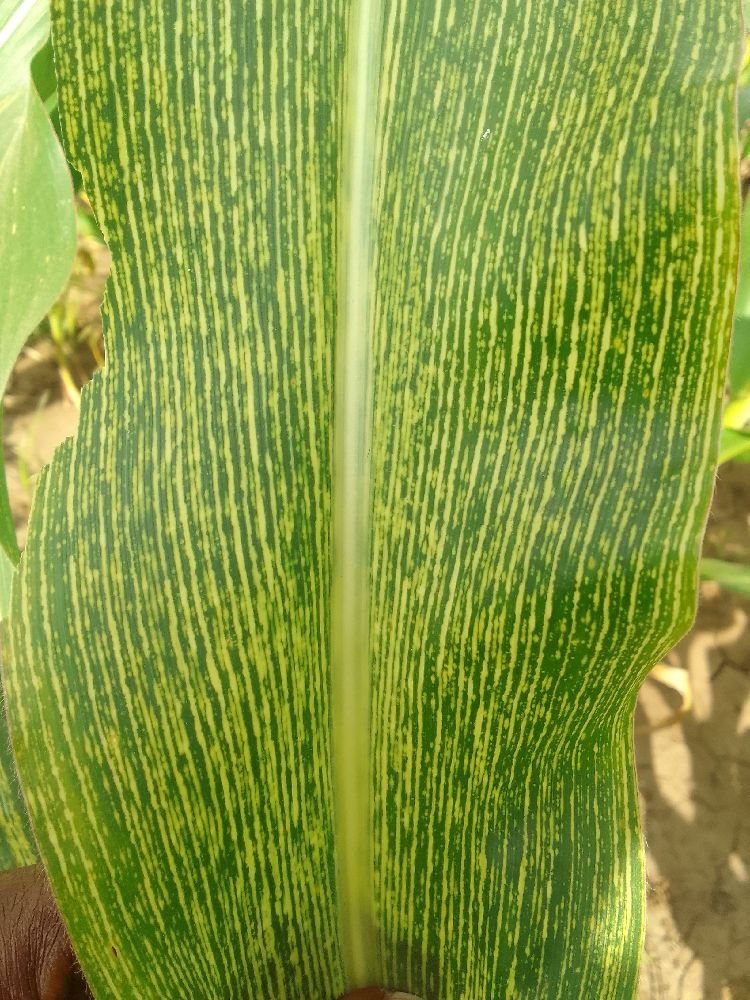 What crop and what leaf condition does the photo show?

maize, maize streak virus
